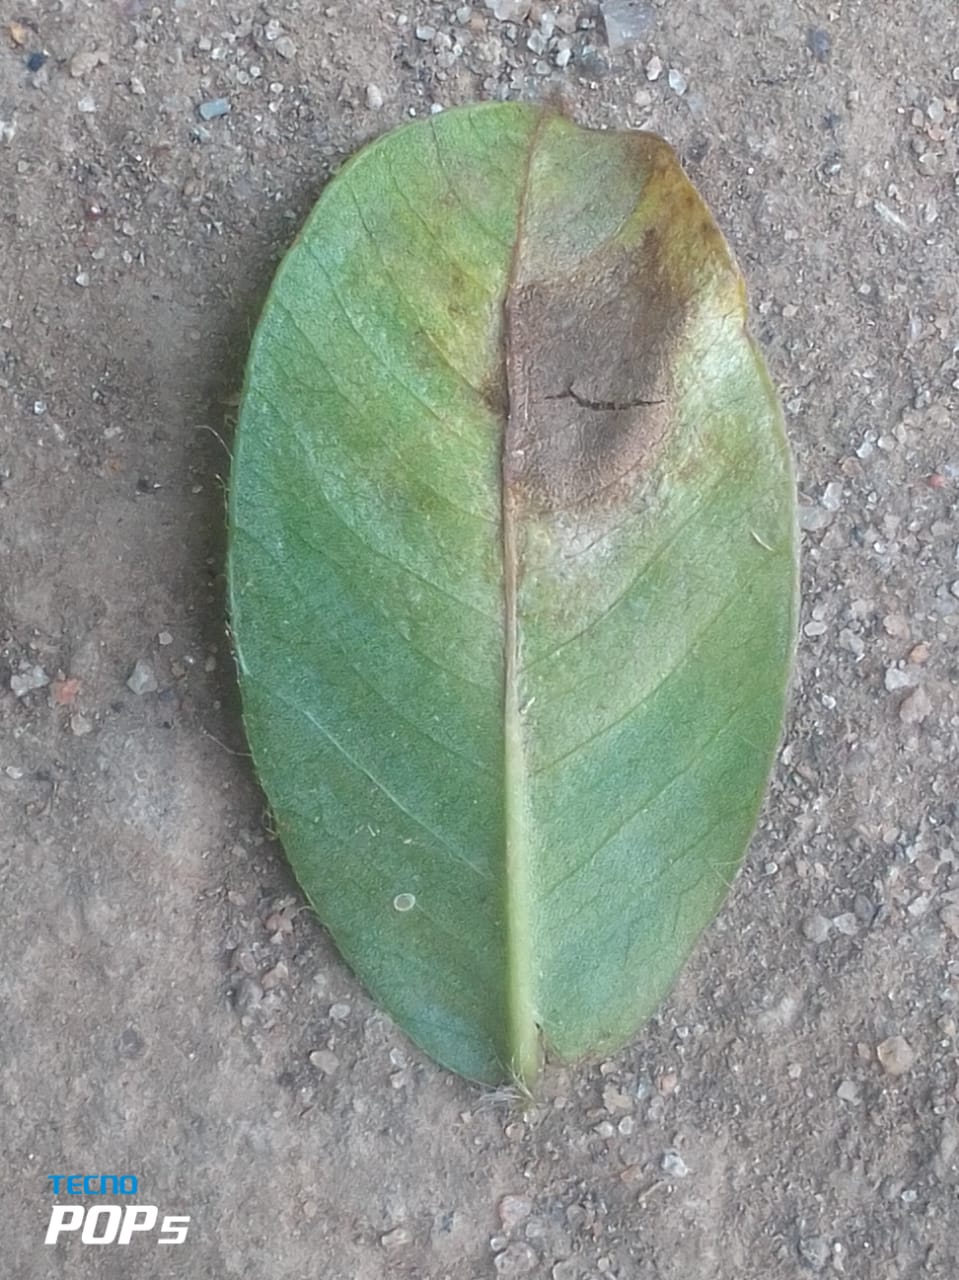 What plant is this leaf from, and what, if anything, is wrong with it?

peanut, phoma arachidicola
